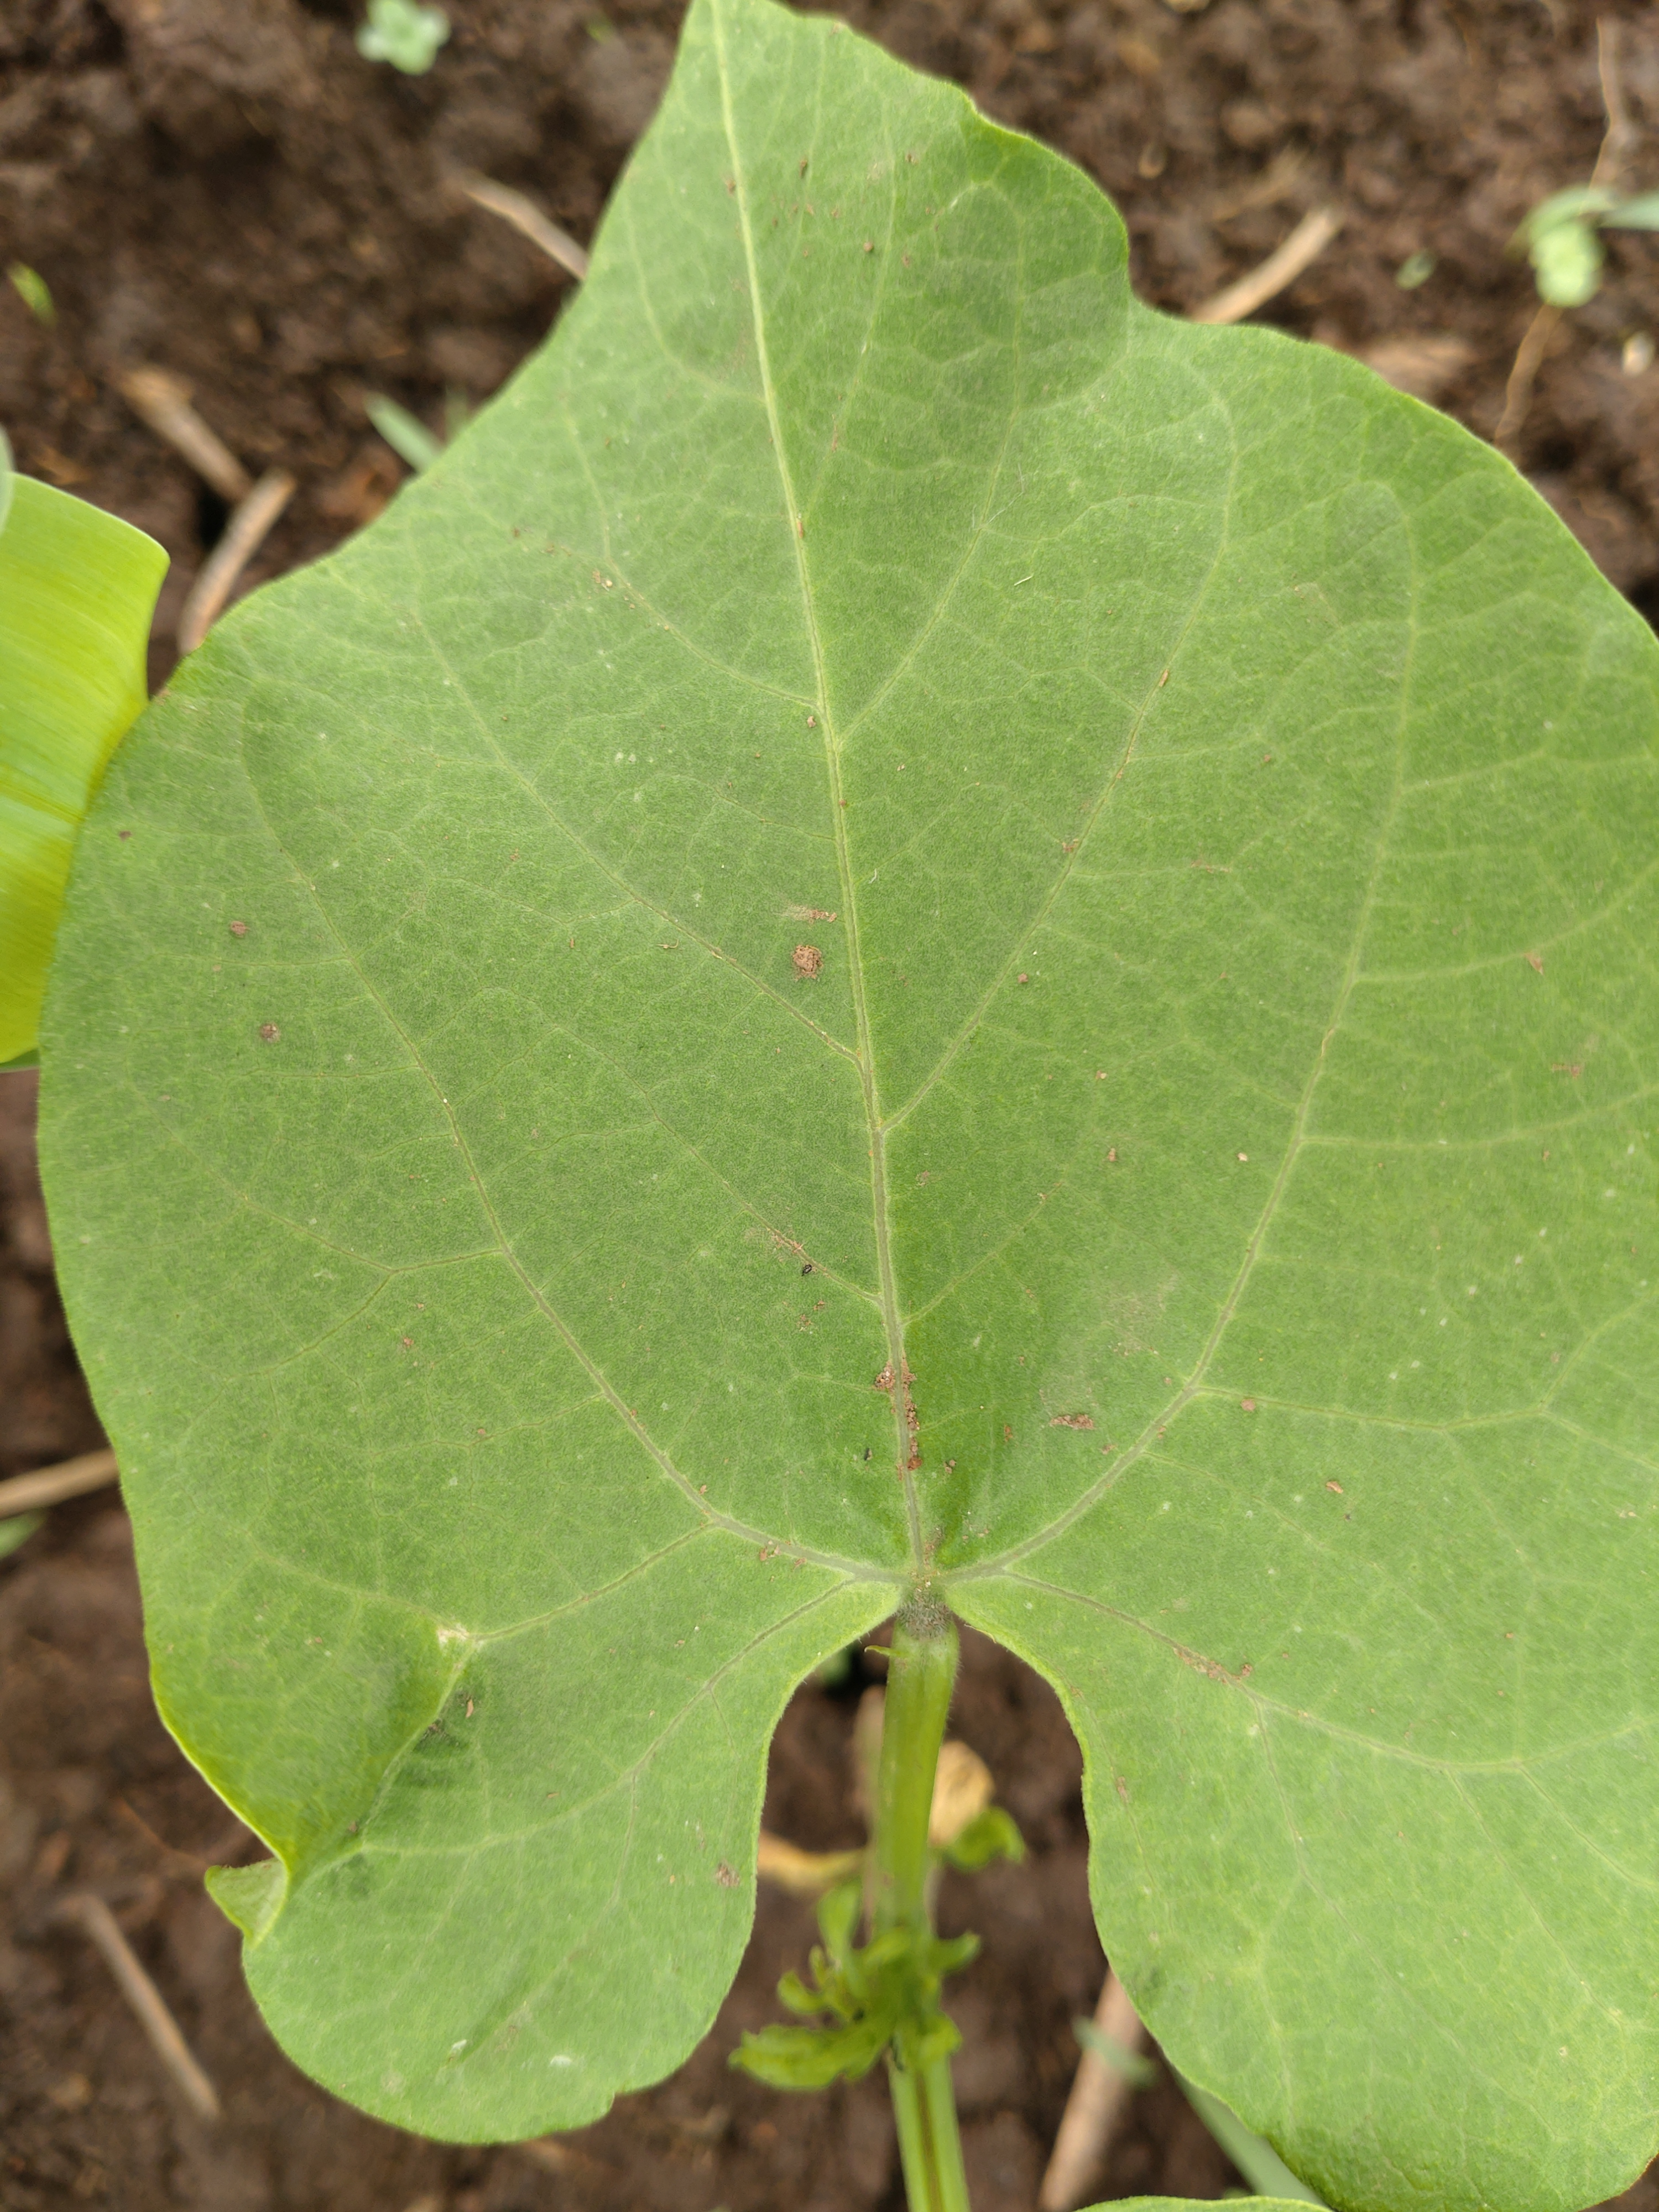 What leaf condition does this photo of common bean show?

healthy
